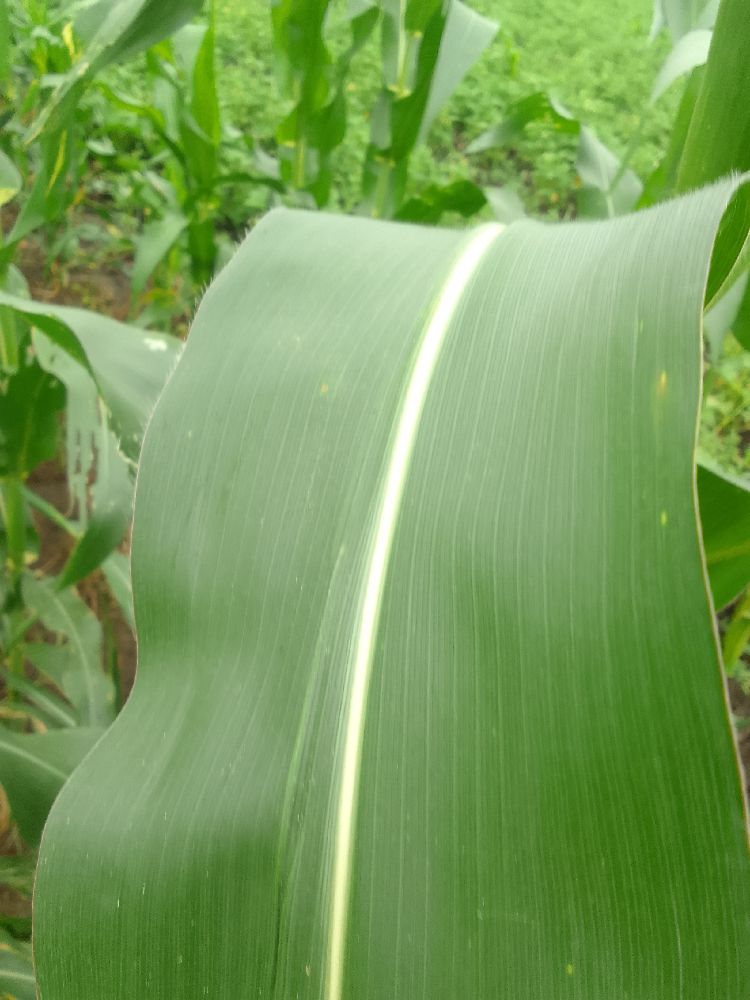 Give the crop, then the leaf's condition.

maize, healthy
